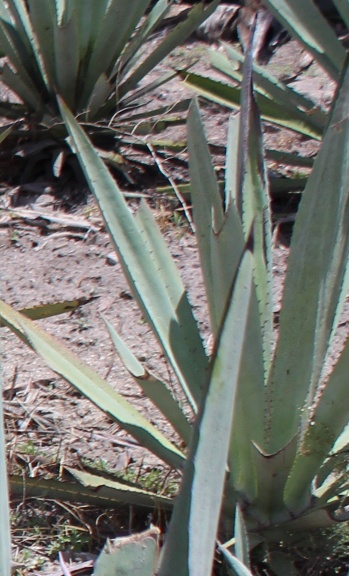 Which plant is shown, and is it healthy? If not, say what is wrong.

agave, small
